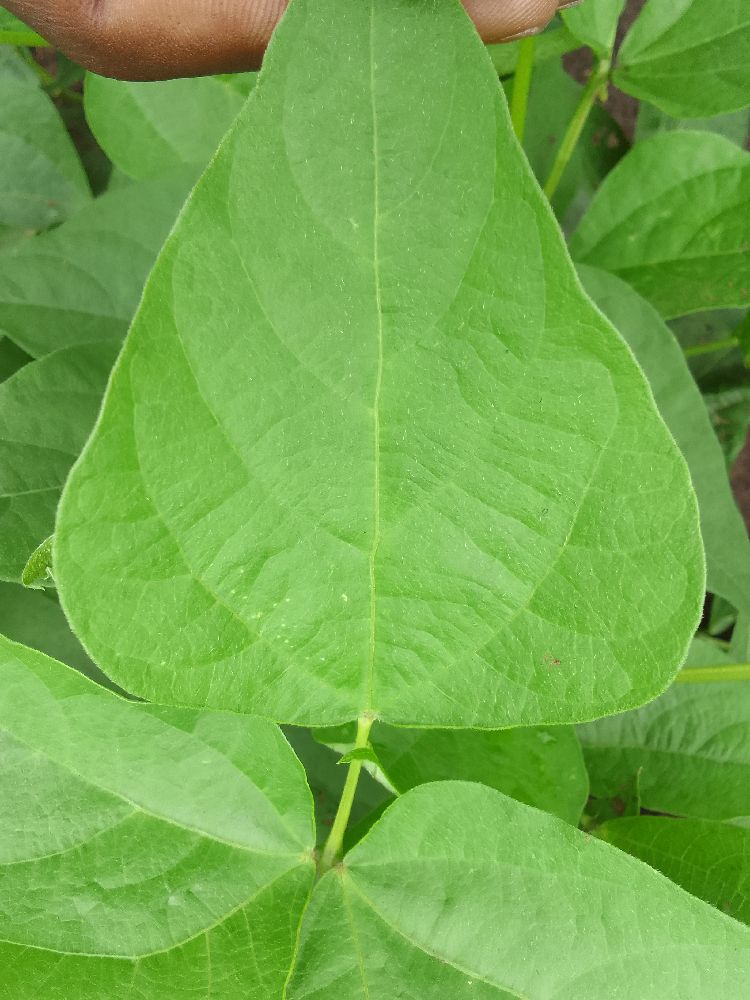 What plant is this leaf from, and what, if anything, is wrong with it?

common bean, healthy
